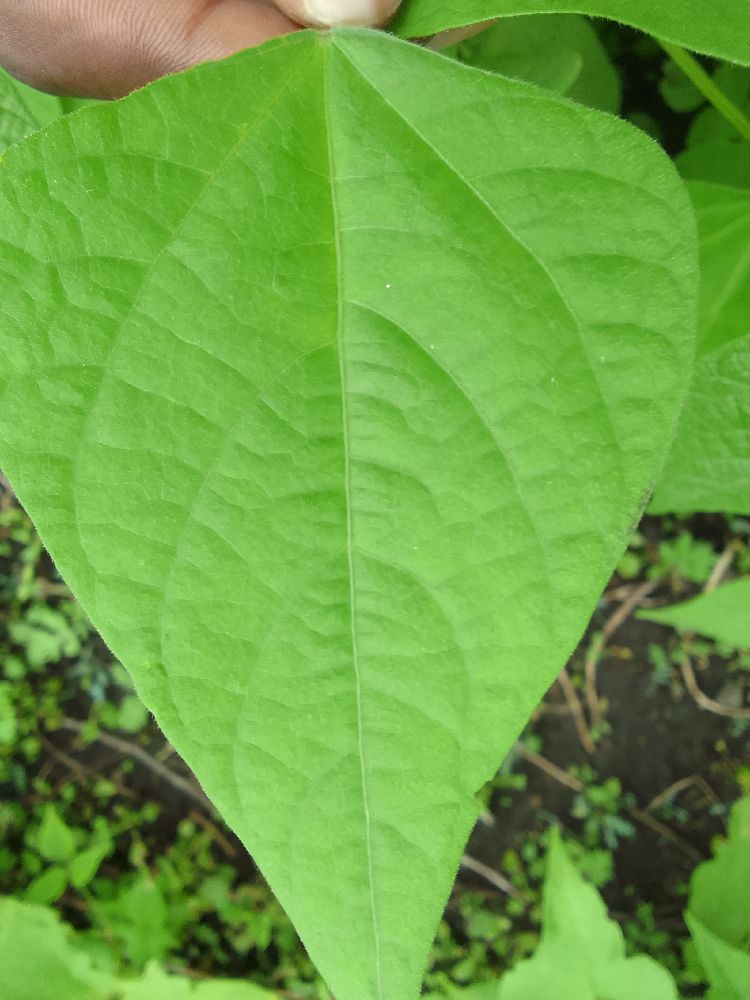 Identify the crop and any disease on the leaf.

common bean, healthy
